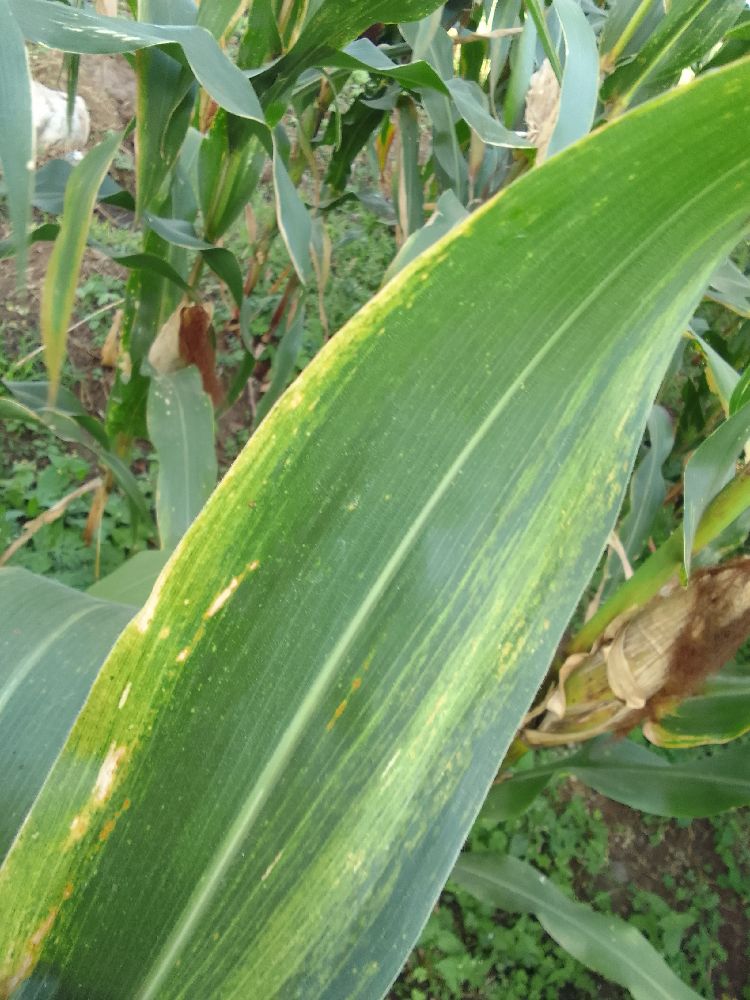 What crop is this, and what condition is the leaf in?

maize, maize lethal necrosis
